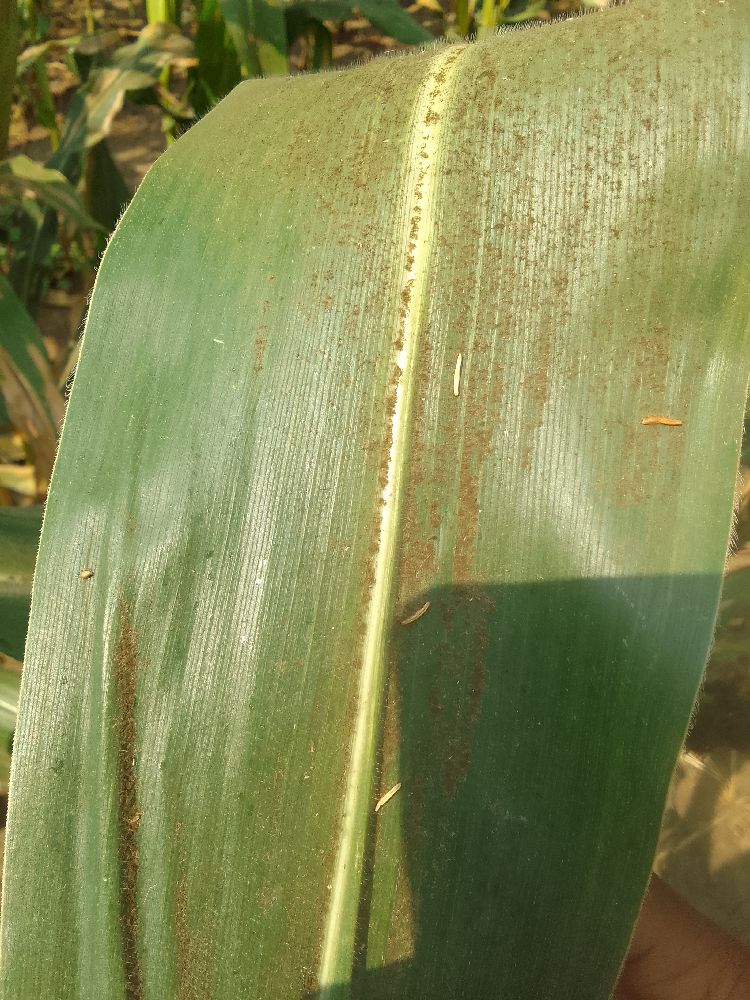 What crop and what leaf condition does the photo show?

maize, healthy
